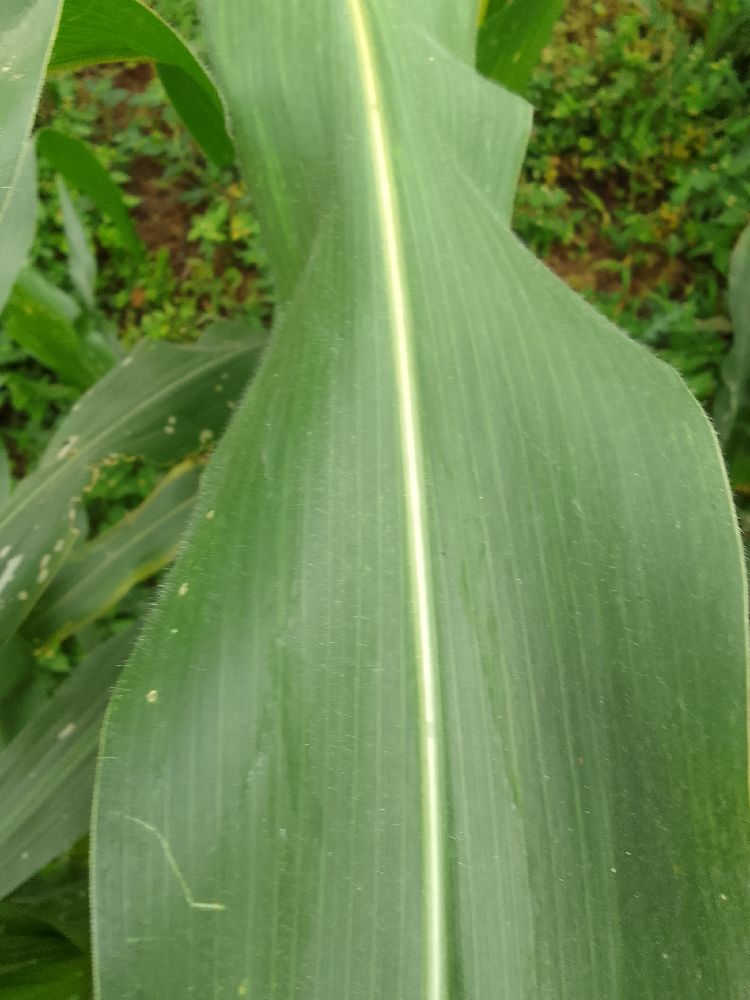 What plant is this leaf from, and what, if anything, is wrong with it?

maize, healthy
